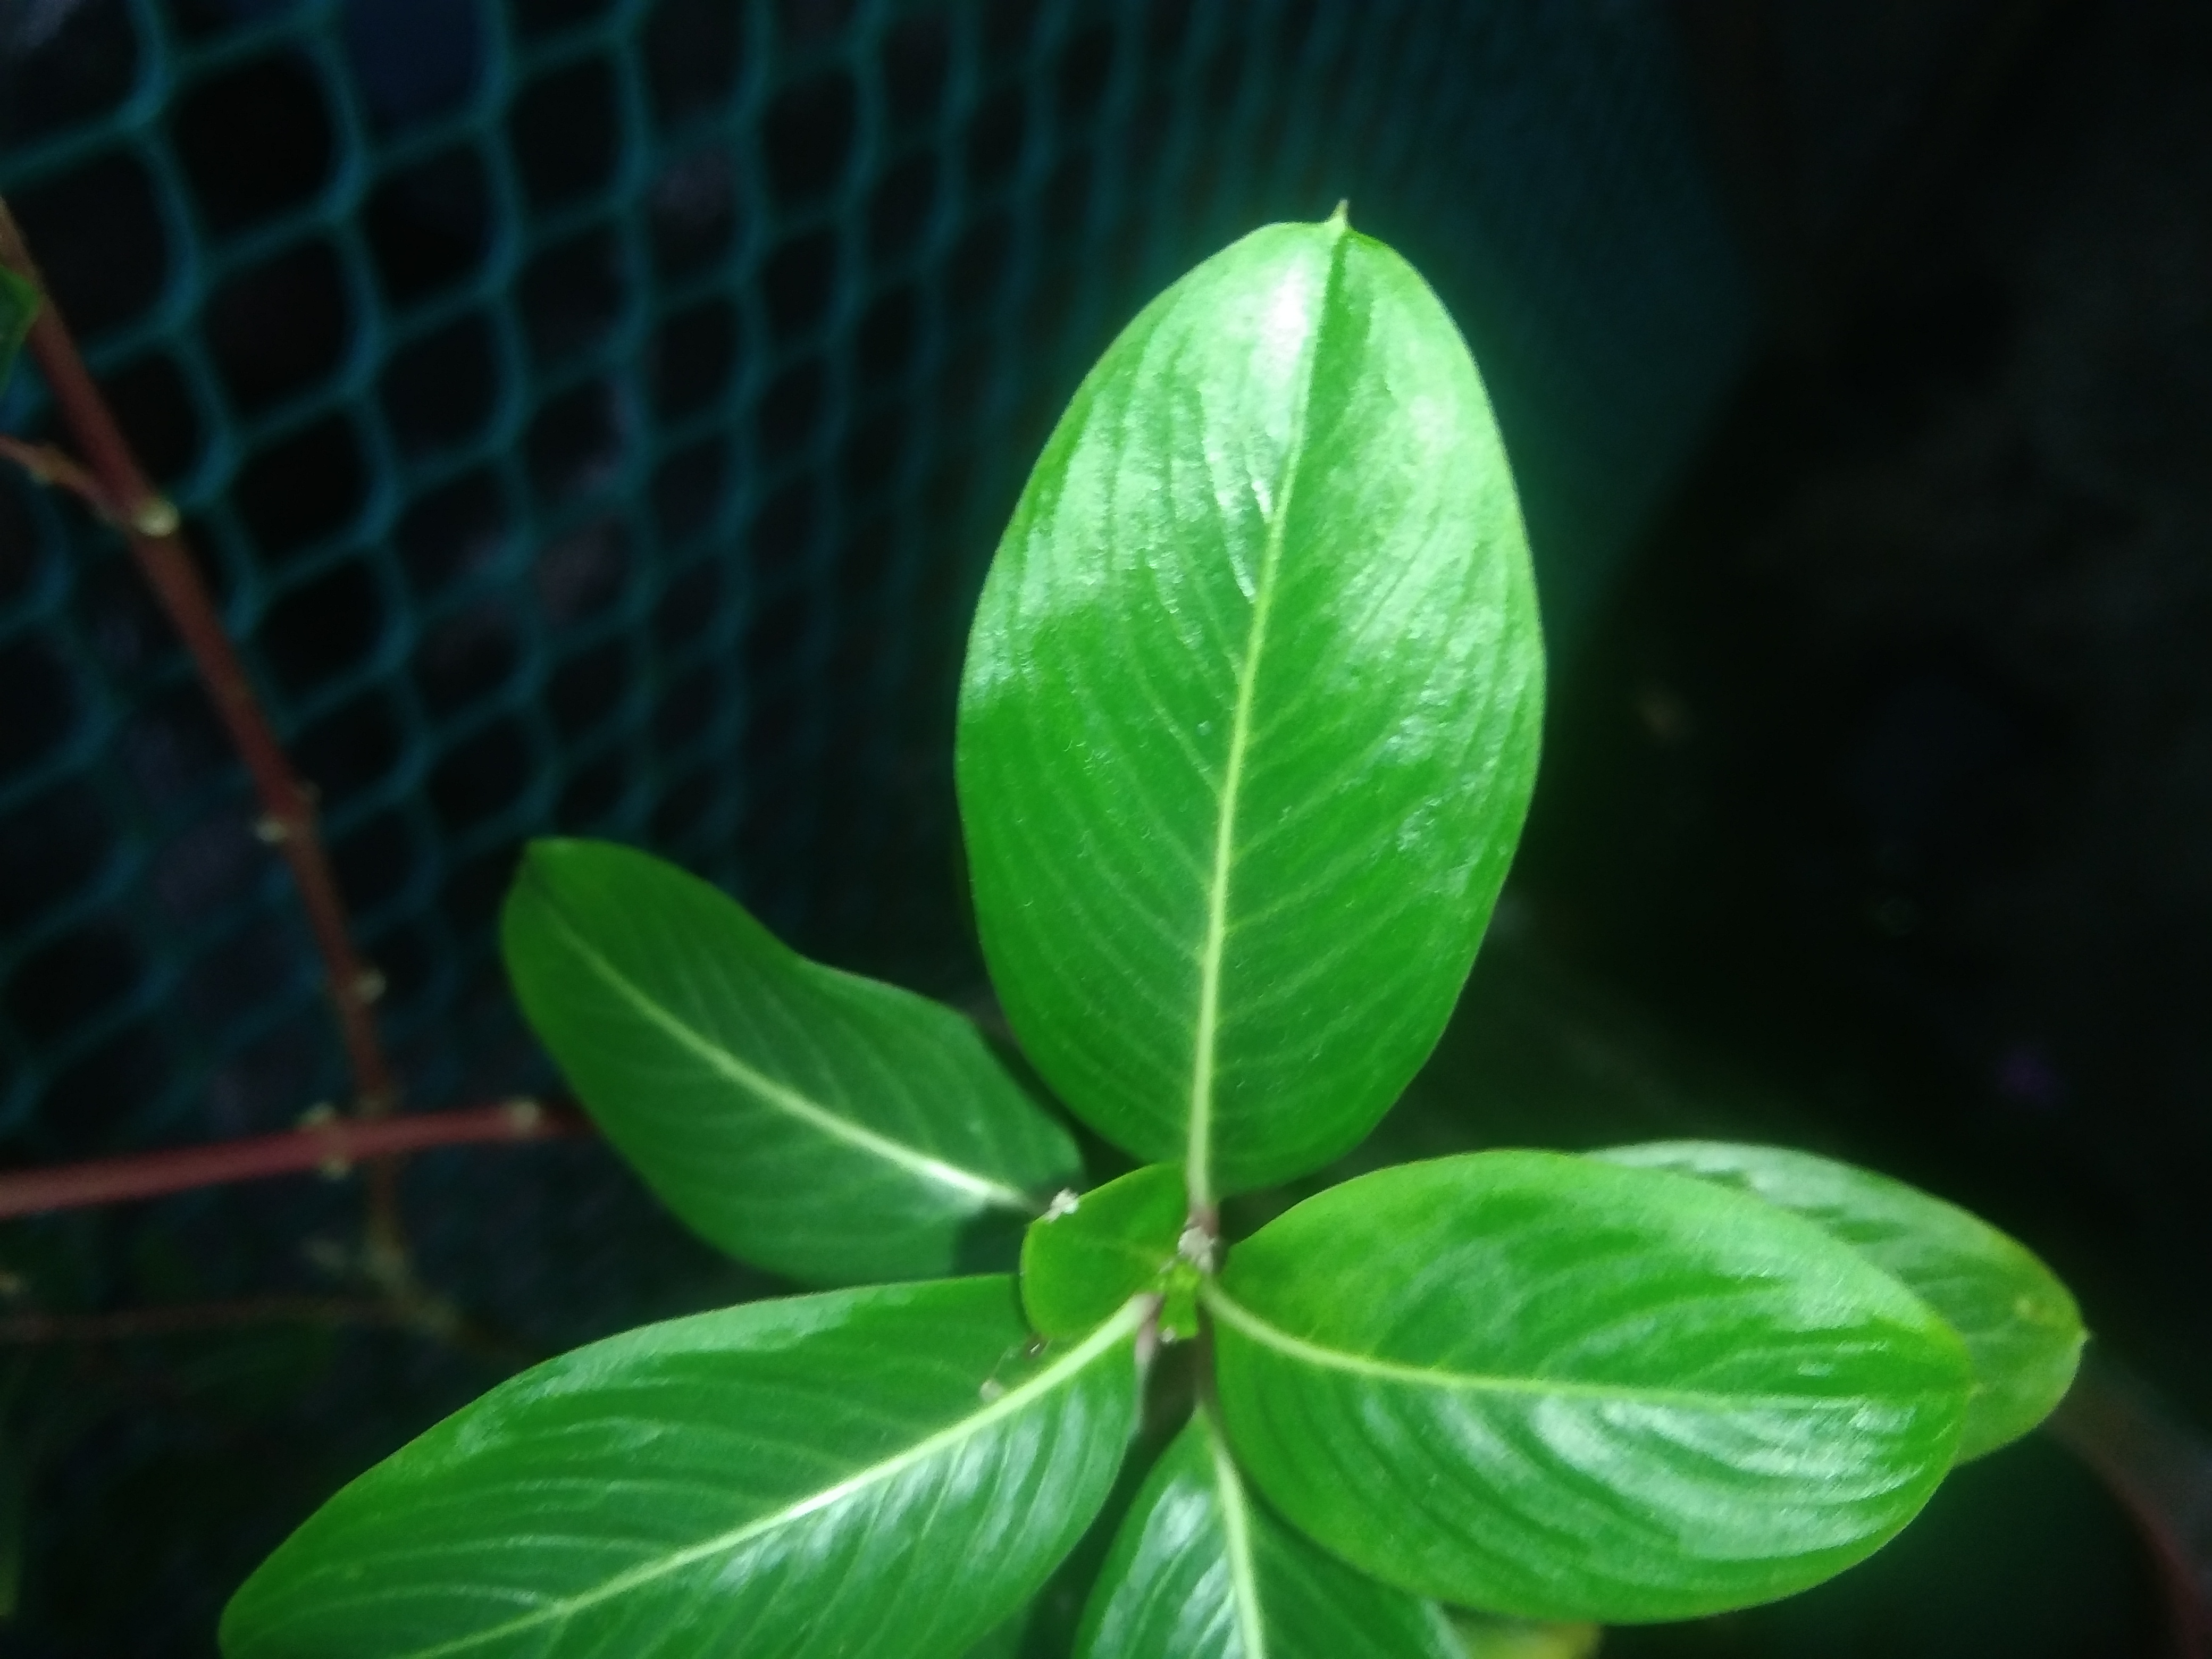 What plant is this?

rose periwinkle
